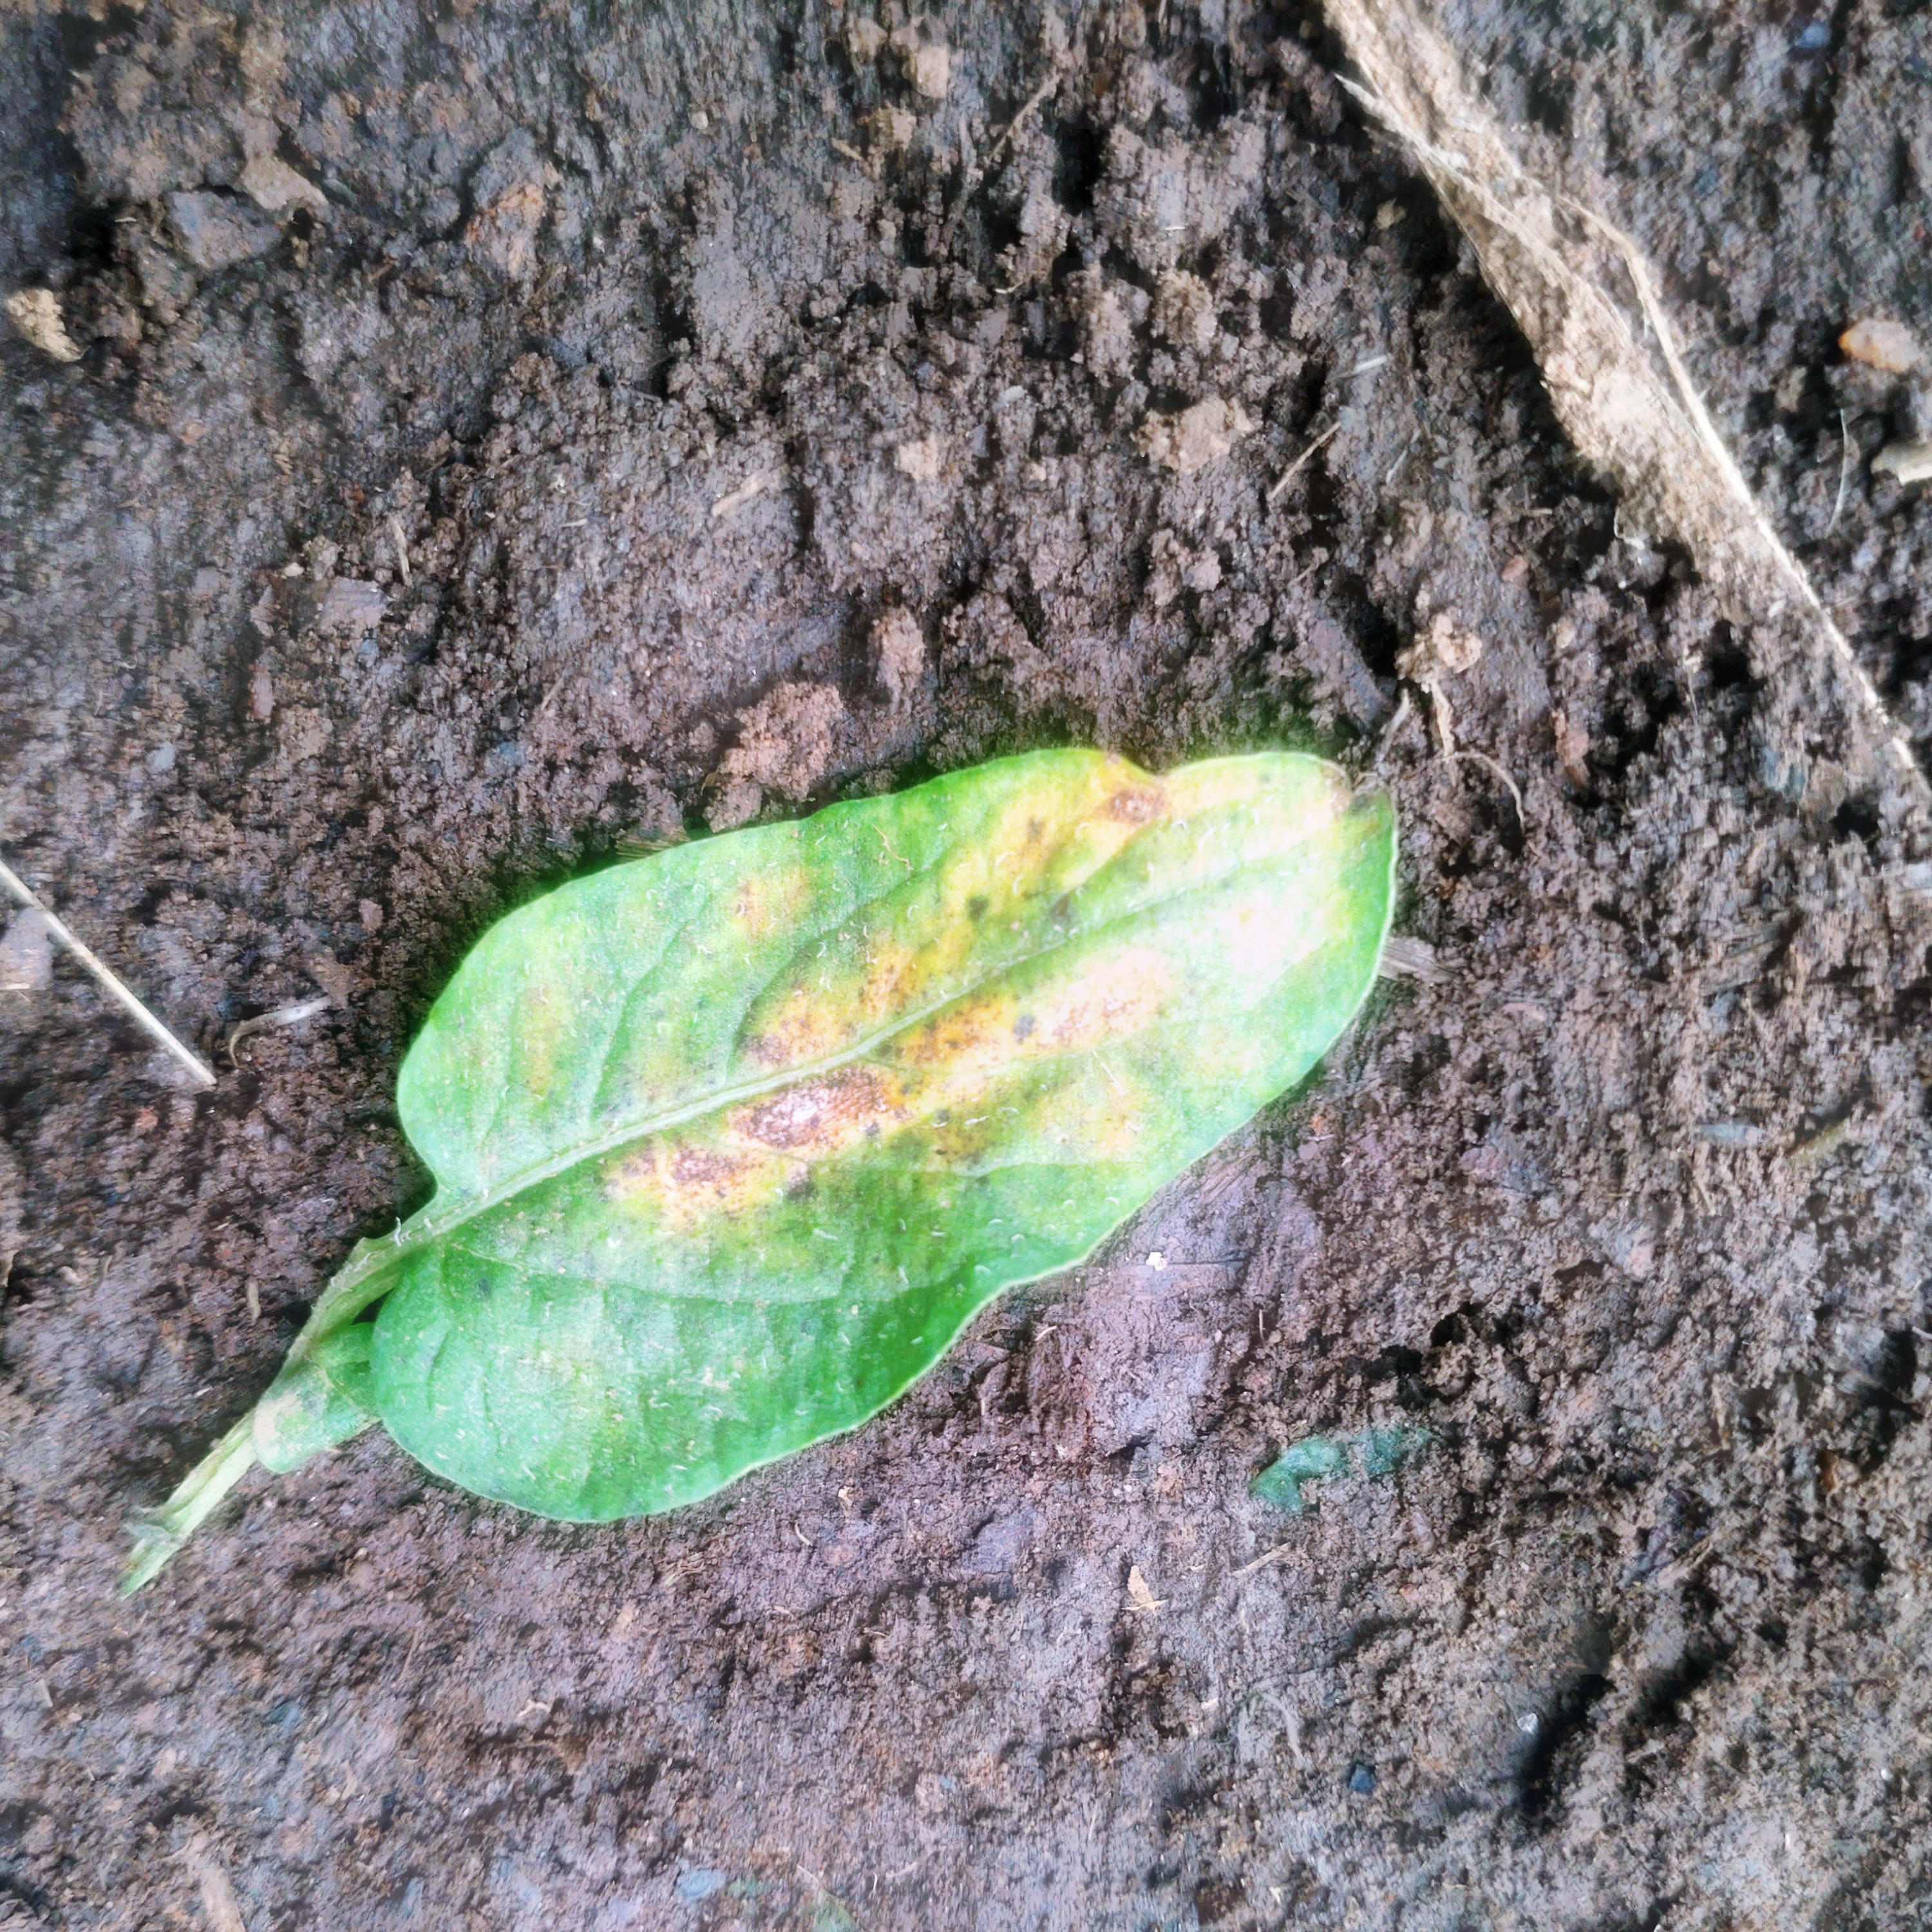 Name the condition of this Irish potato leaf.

late blight
